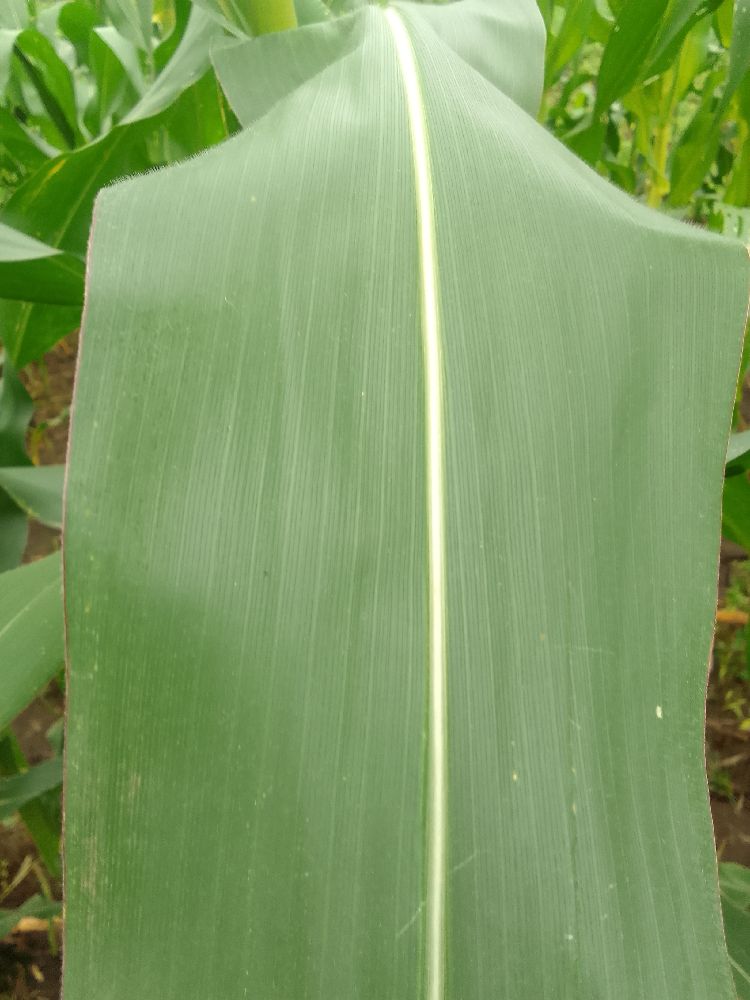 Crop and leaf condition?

maize, healthy
